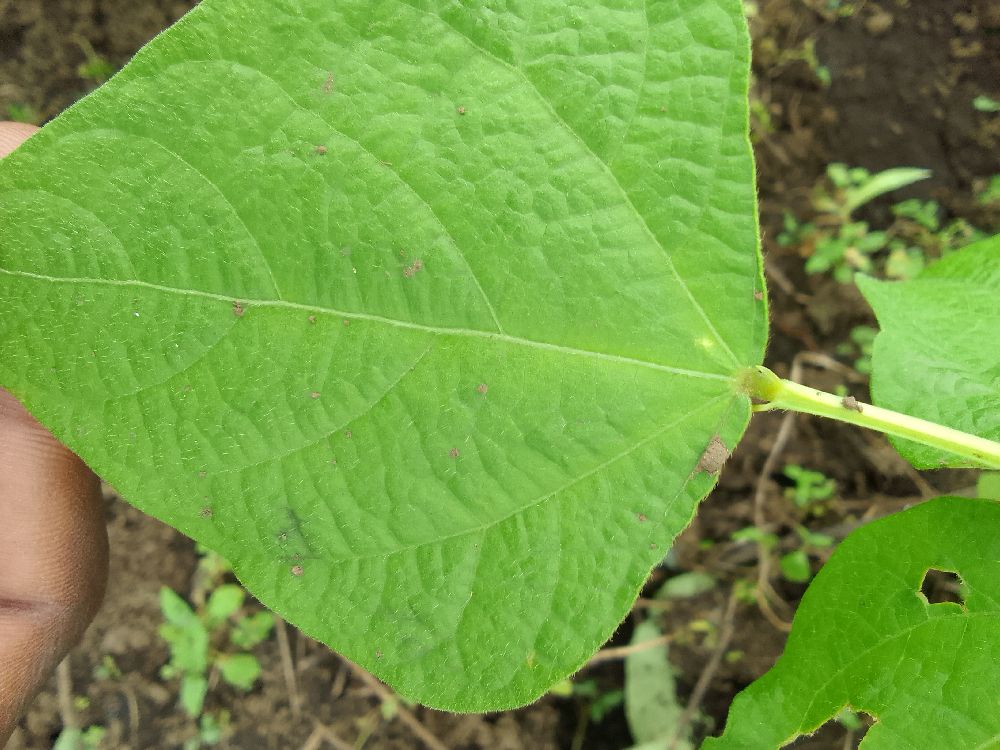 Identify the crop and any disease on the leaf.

common bean, healthy
